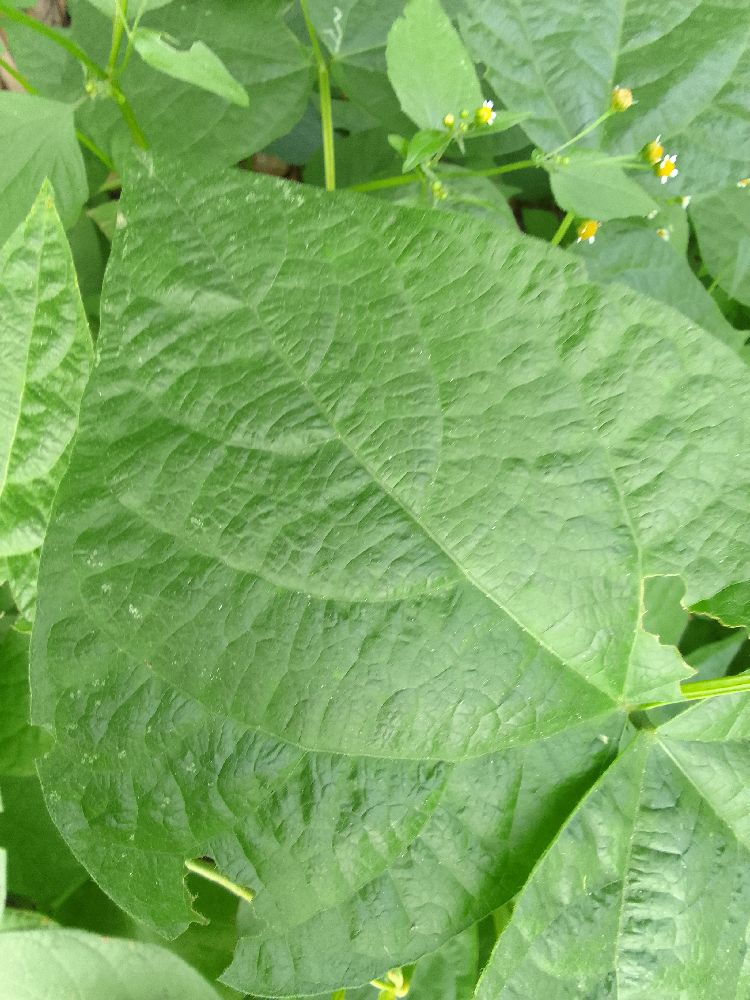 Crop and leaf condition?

common bean, healthy
